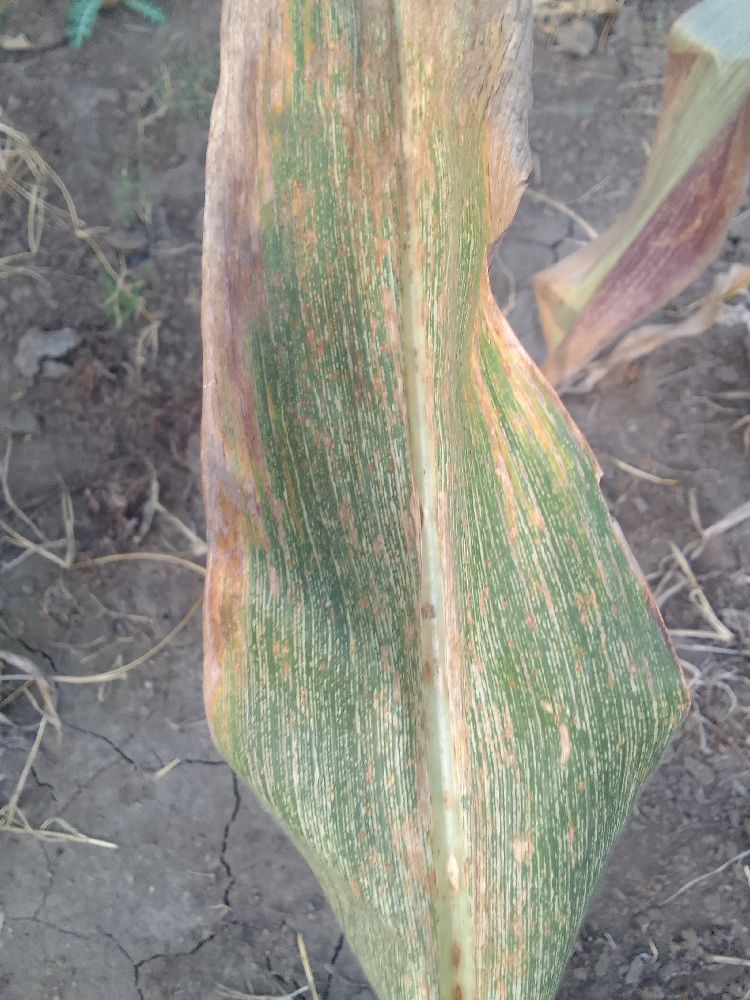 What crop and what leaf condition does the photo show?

maize, maize streak virus
